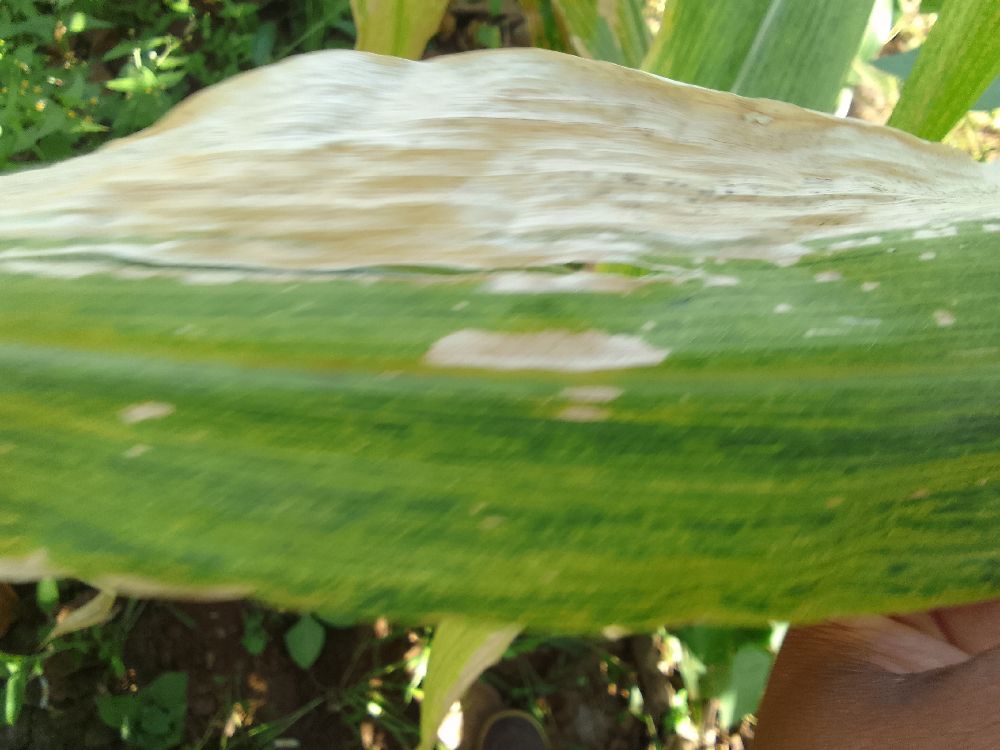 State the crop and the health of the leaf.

maize, maize lethal necrosis
